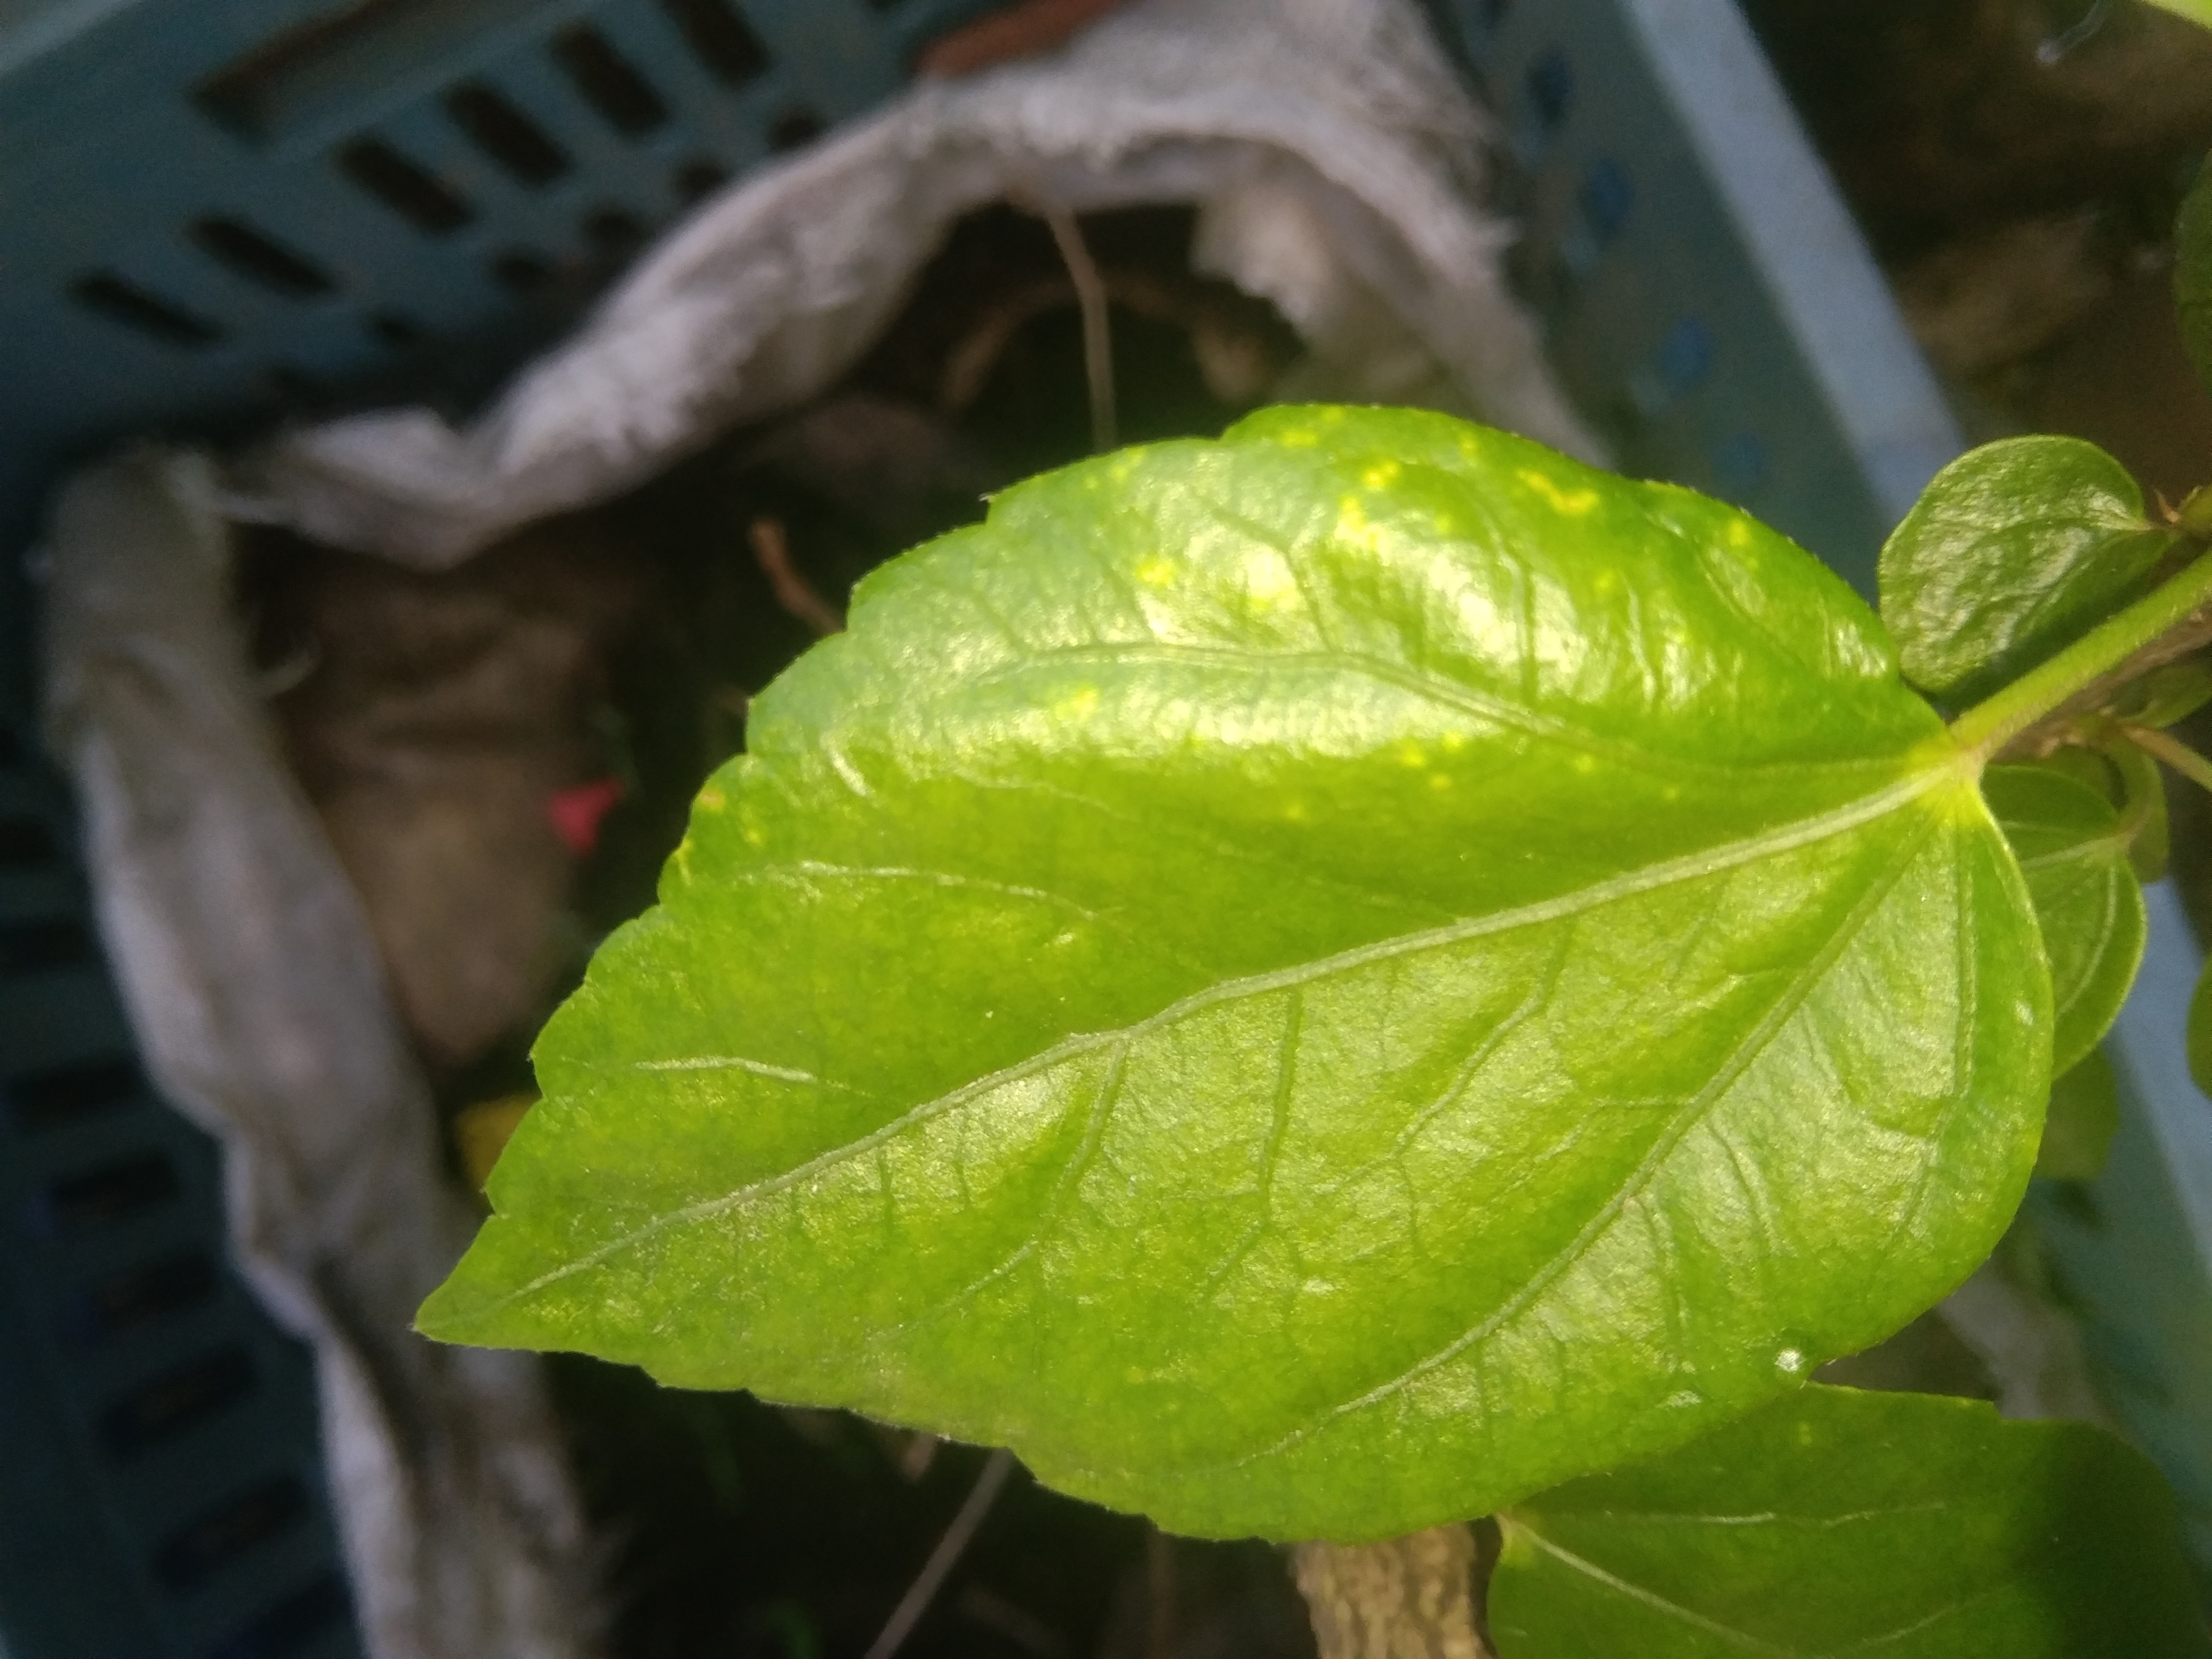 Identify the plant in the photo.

hibiscus
